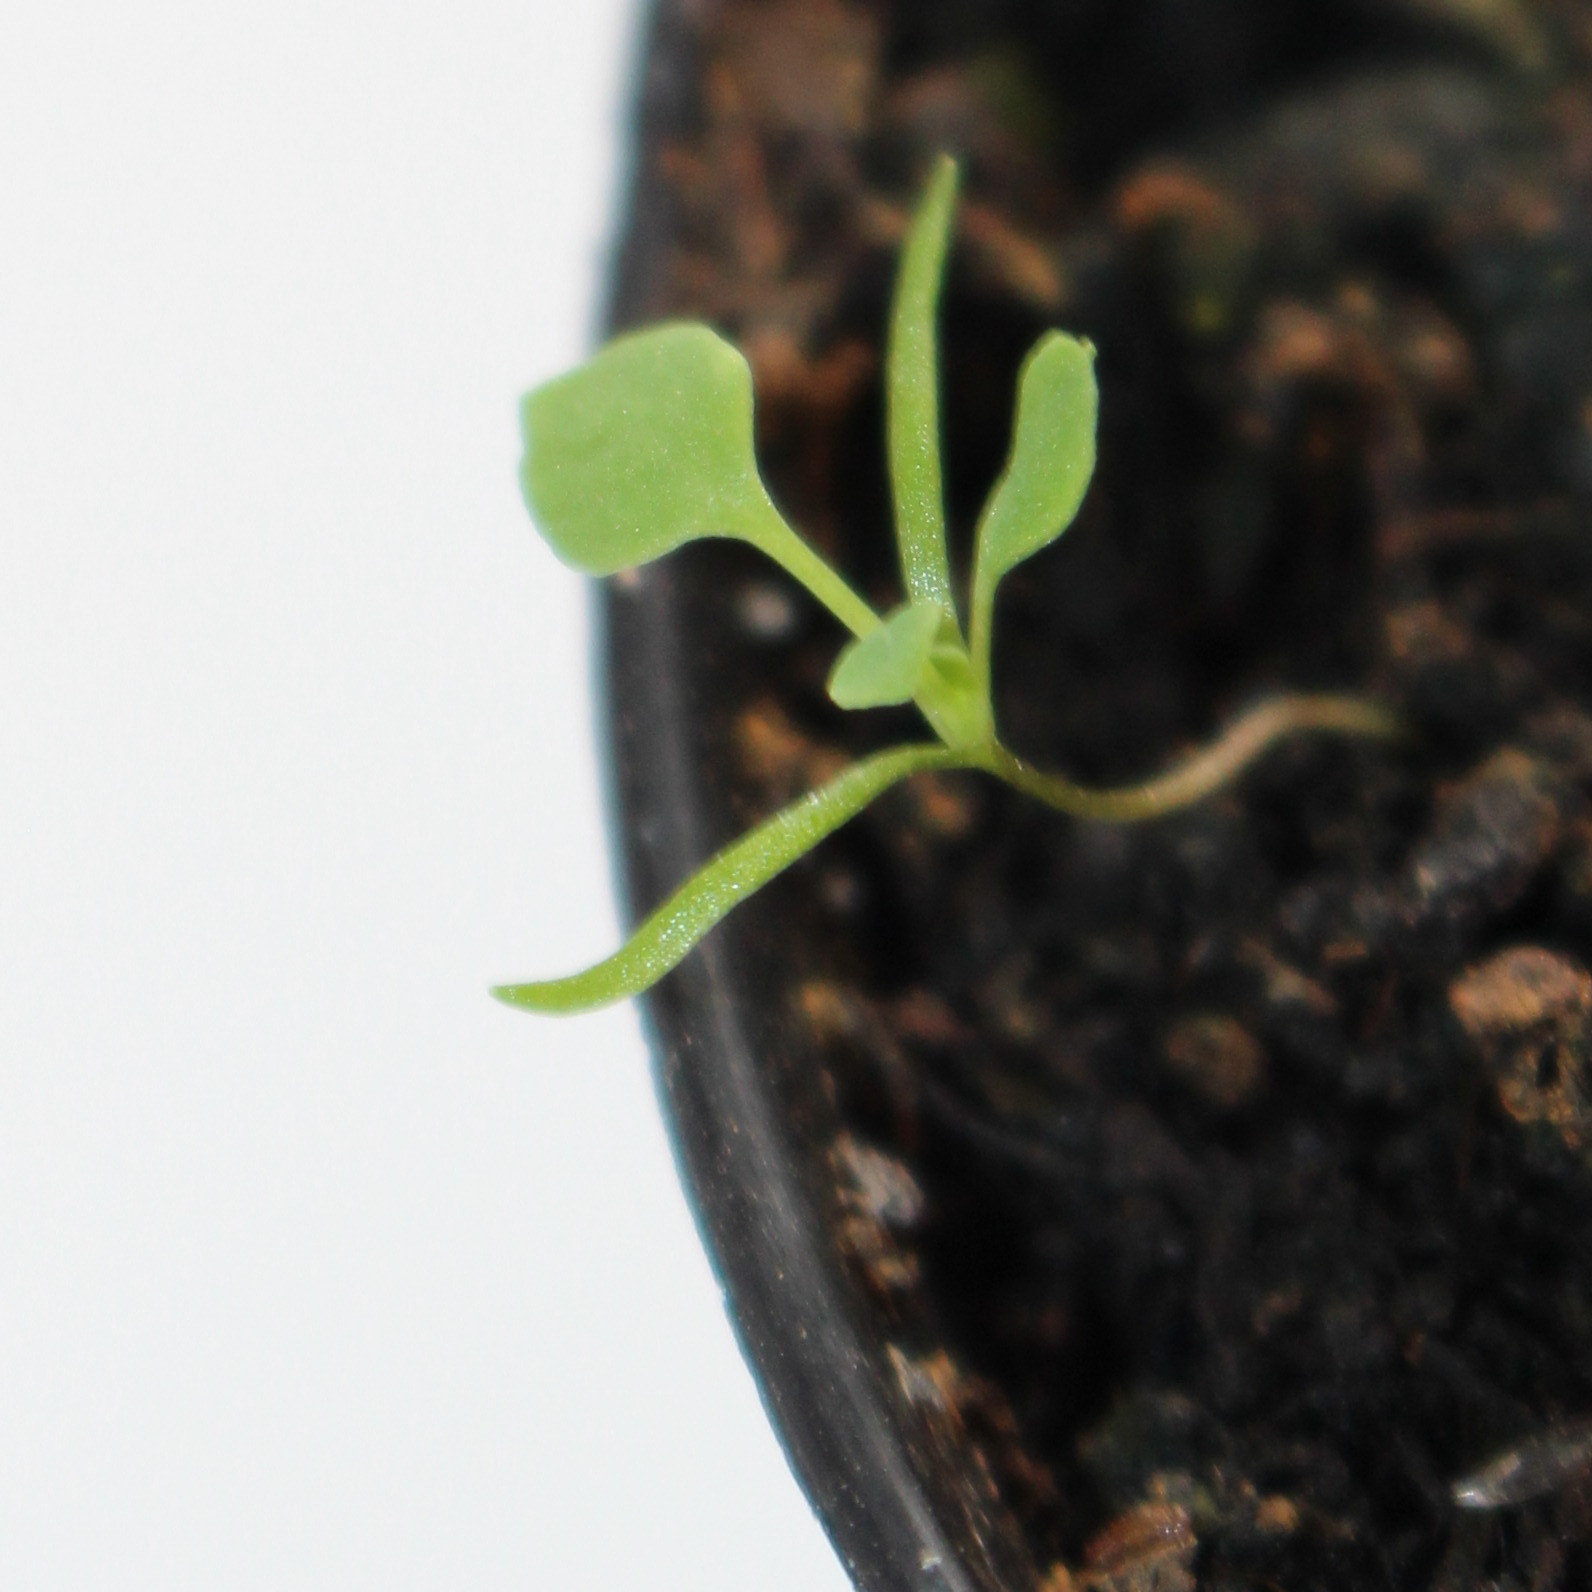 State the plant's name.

Papaver rhoeas
